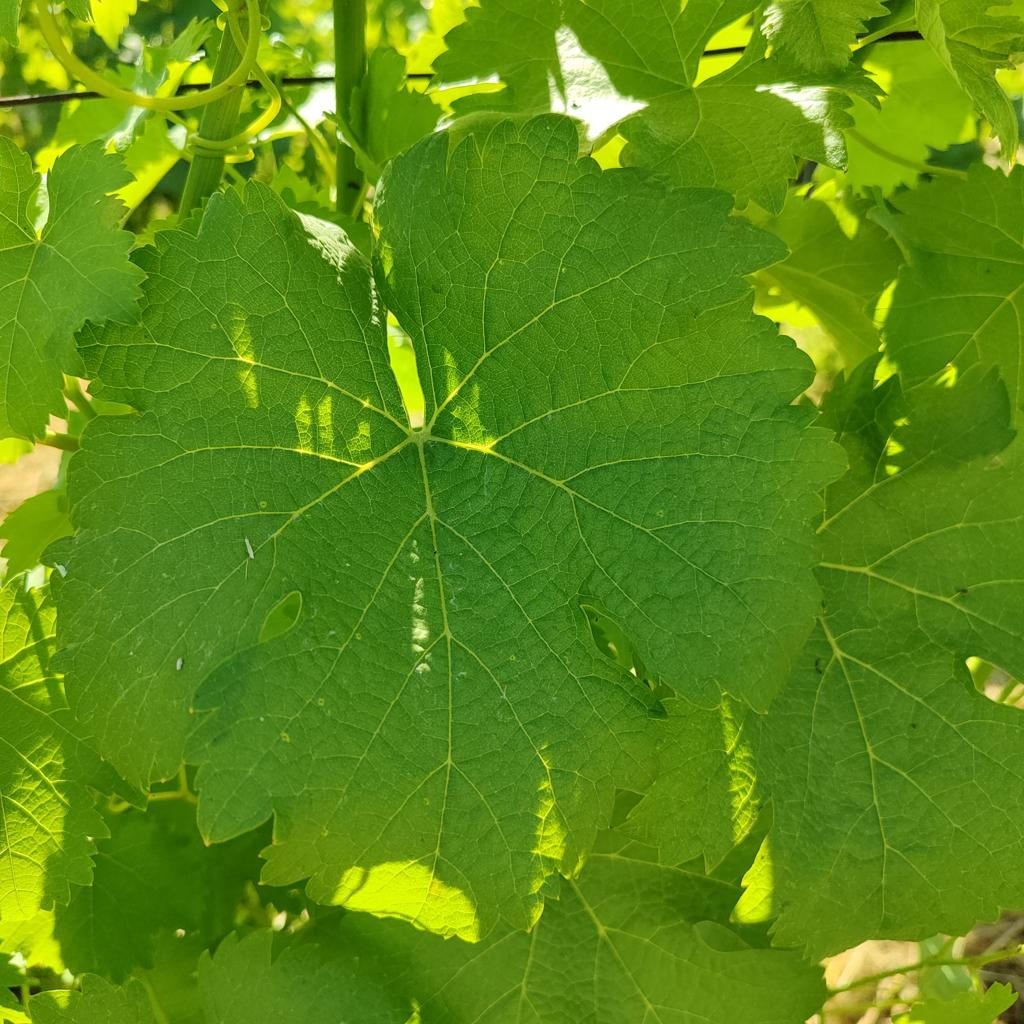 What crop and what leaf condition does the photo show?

grapevine, downy mildew
